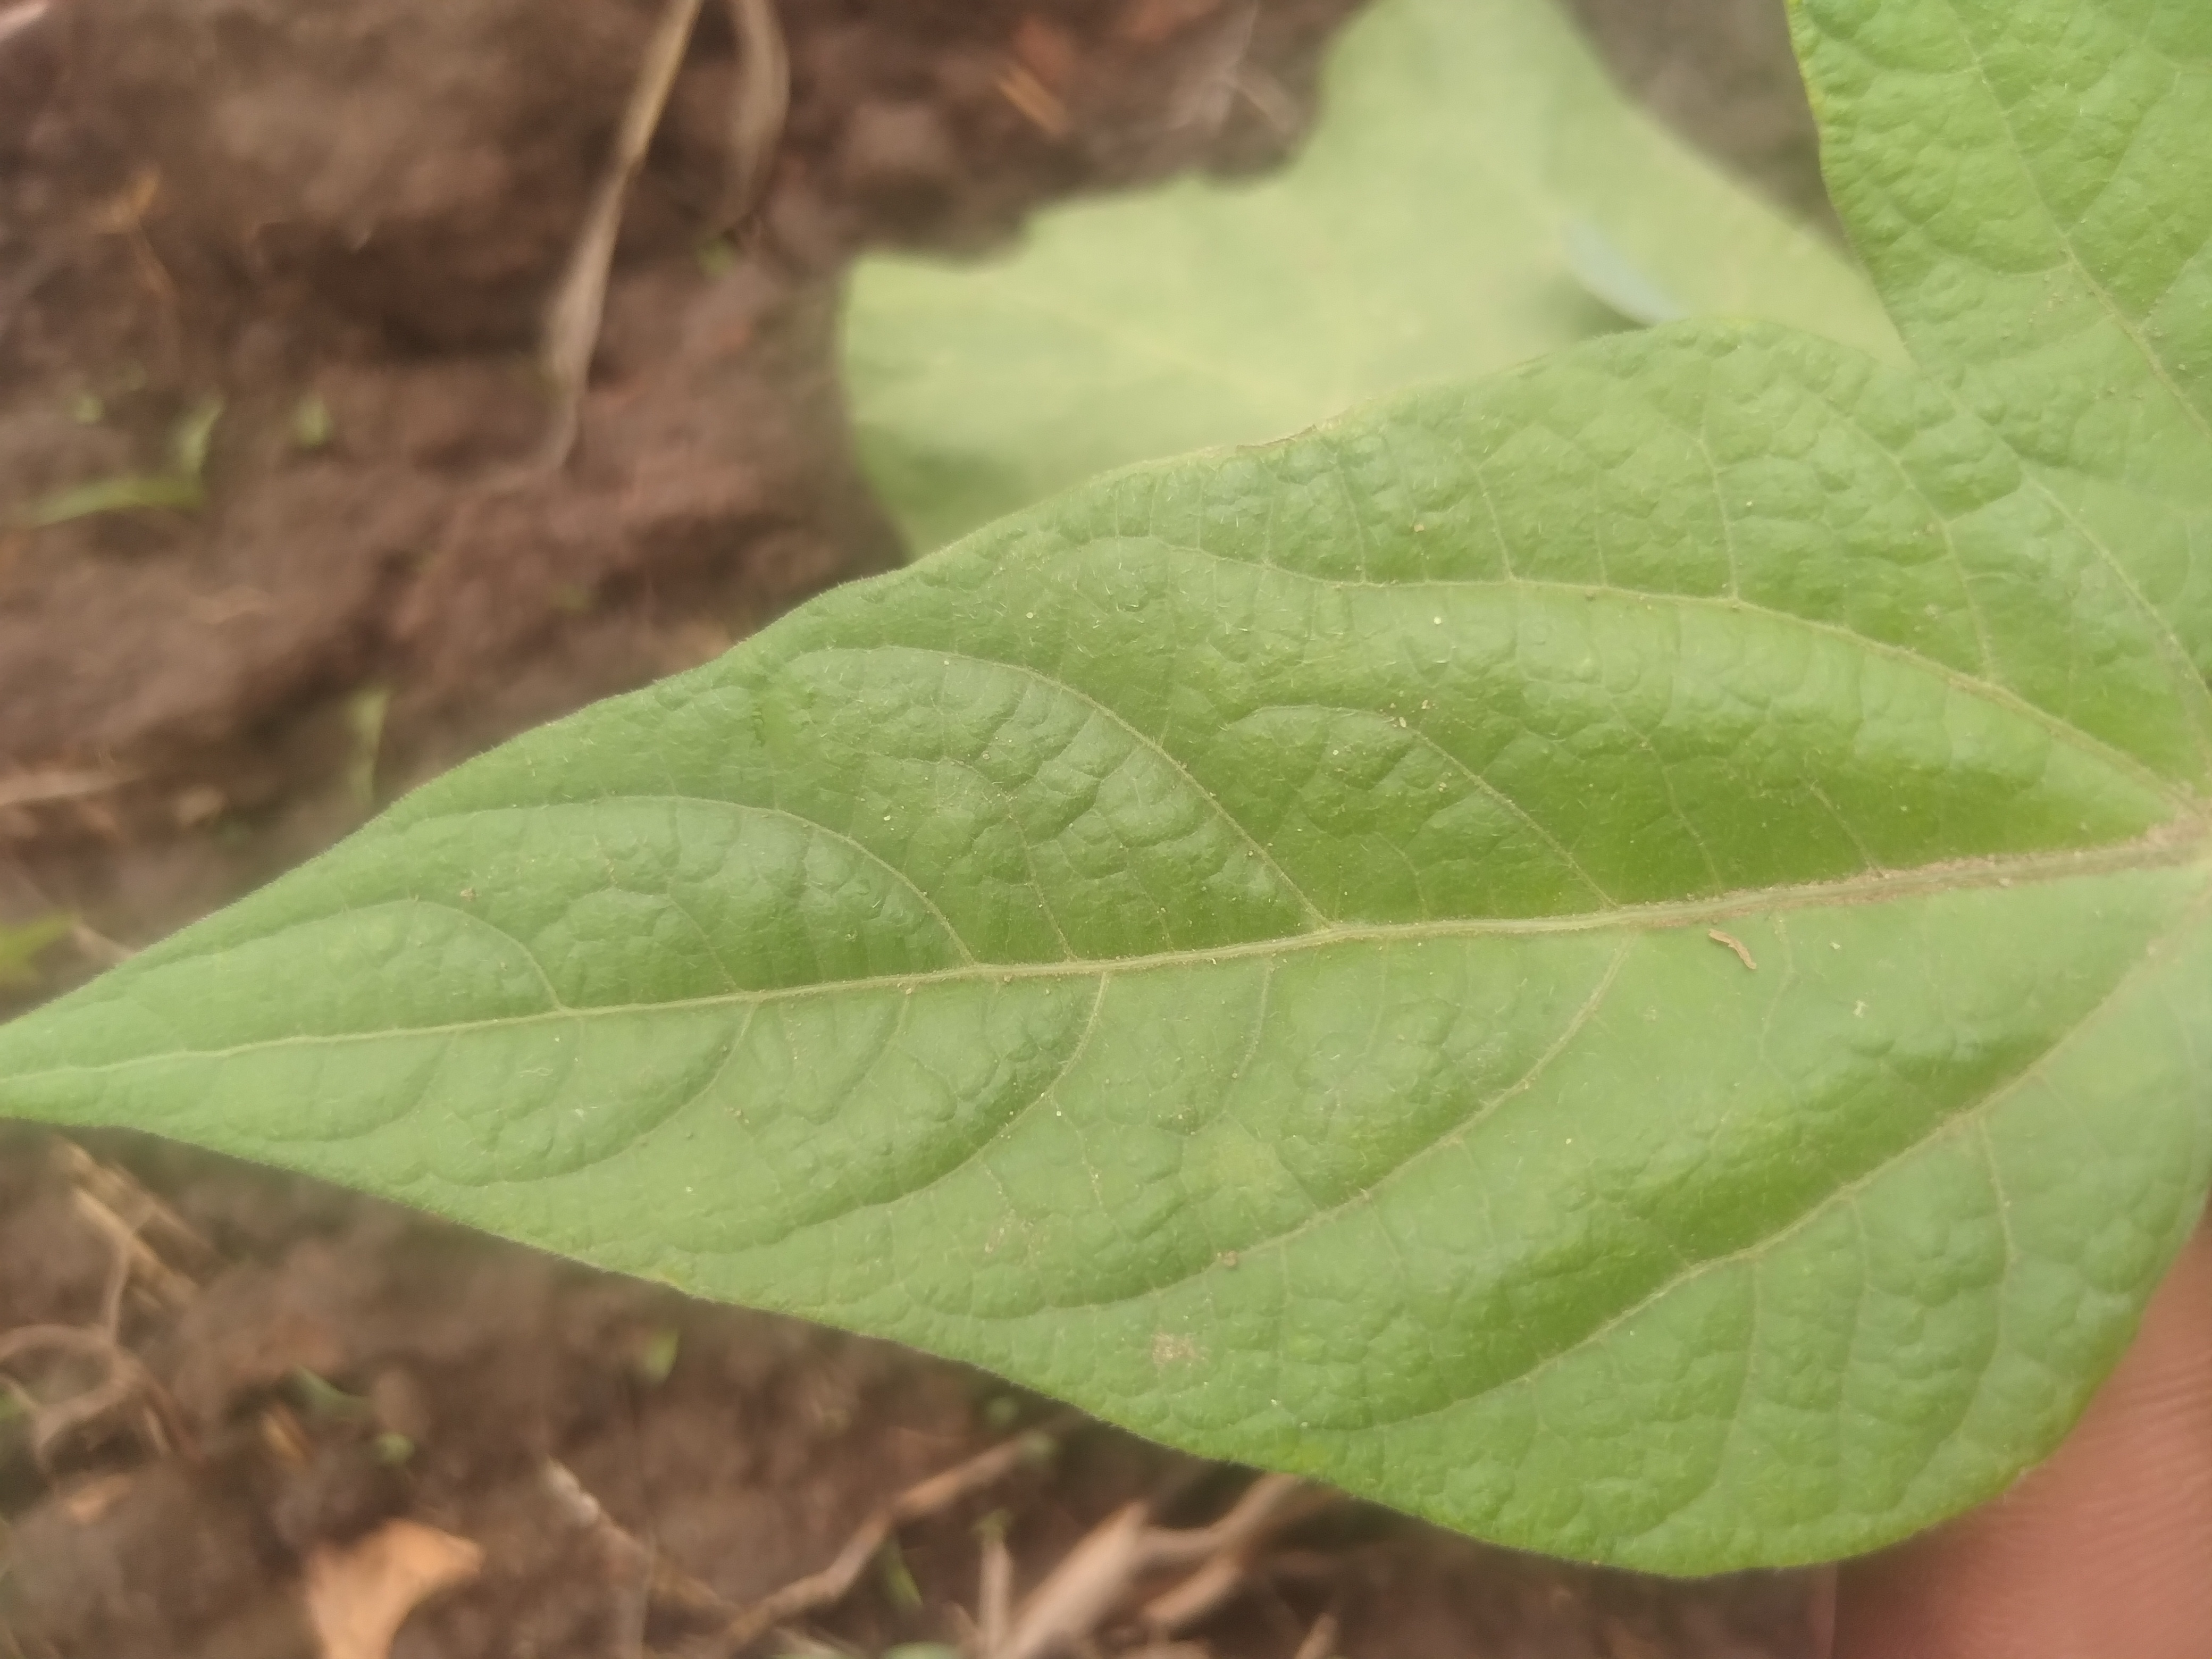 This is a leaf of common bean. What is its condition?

healthy
